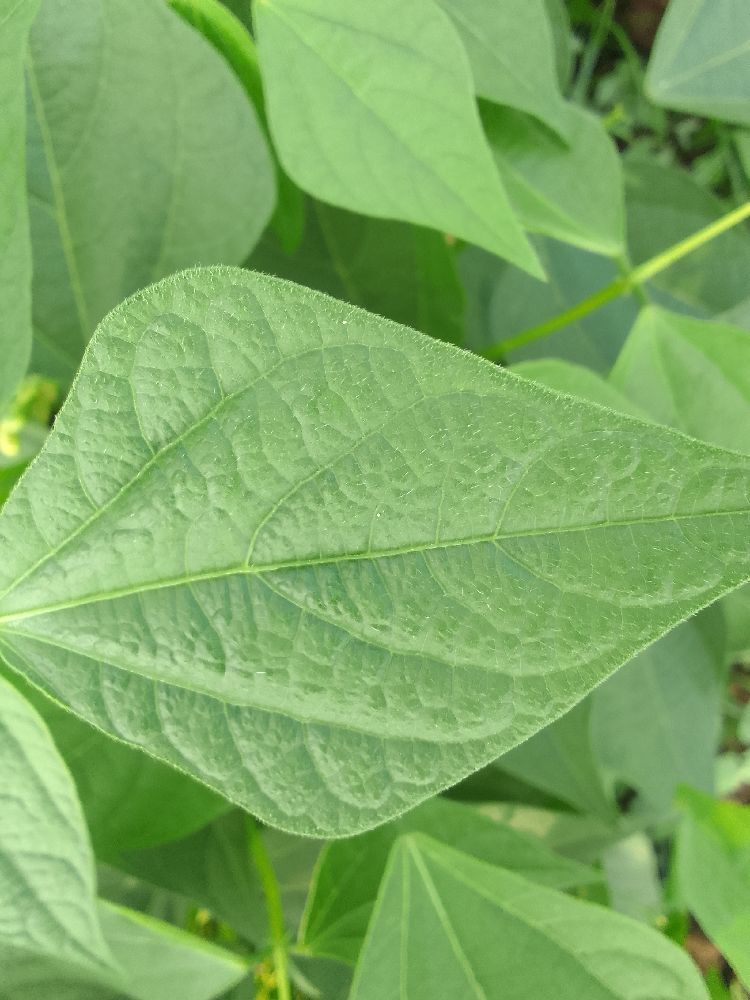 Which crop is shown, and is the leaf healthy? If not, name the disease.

common bean, healthy
